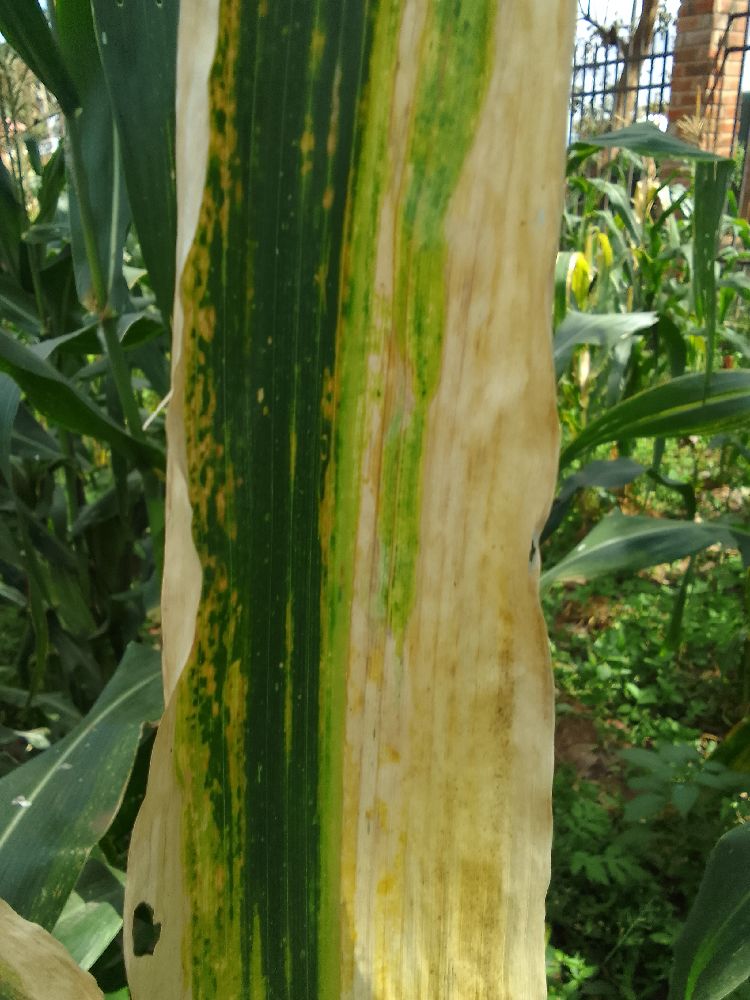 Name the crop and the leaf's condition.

maize, maize lethal necrosis
